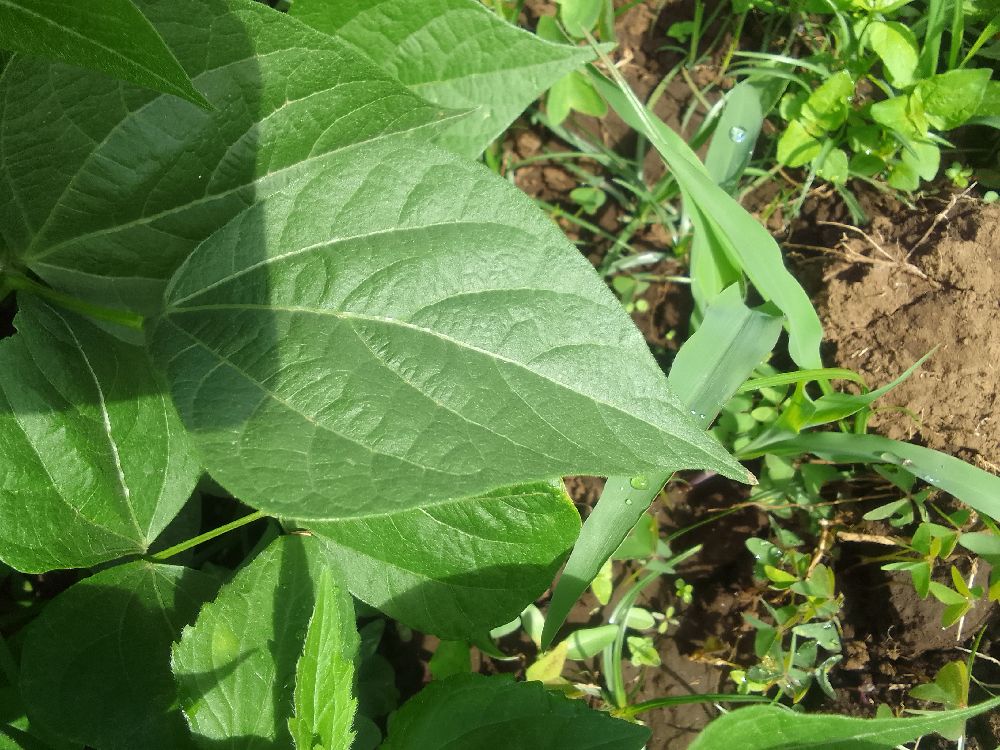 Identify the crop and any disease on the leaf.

common bean, healthy
